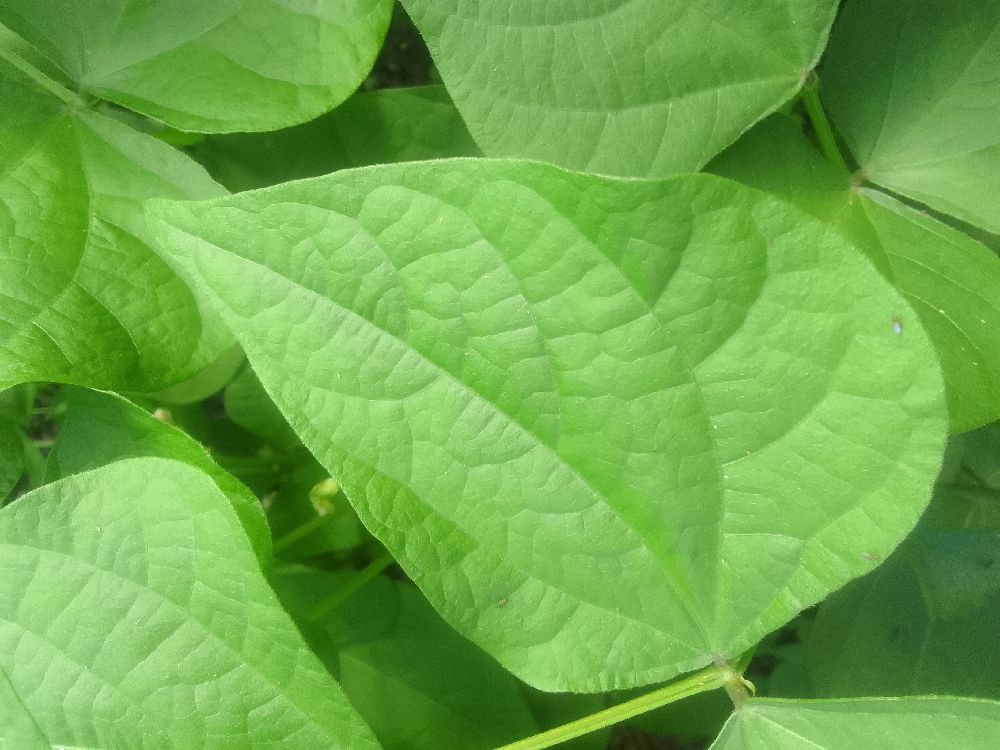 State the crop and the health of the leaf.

common bean, healthy
